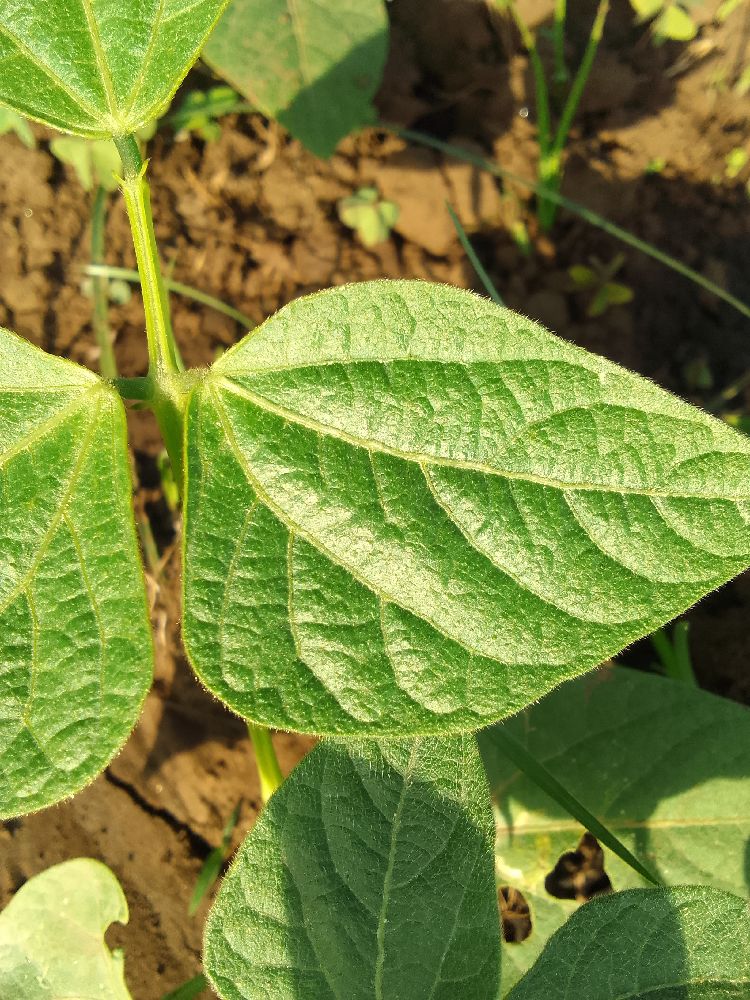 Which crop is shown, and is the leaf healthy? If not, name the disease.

common bean, healthy
